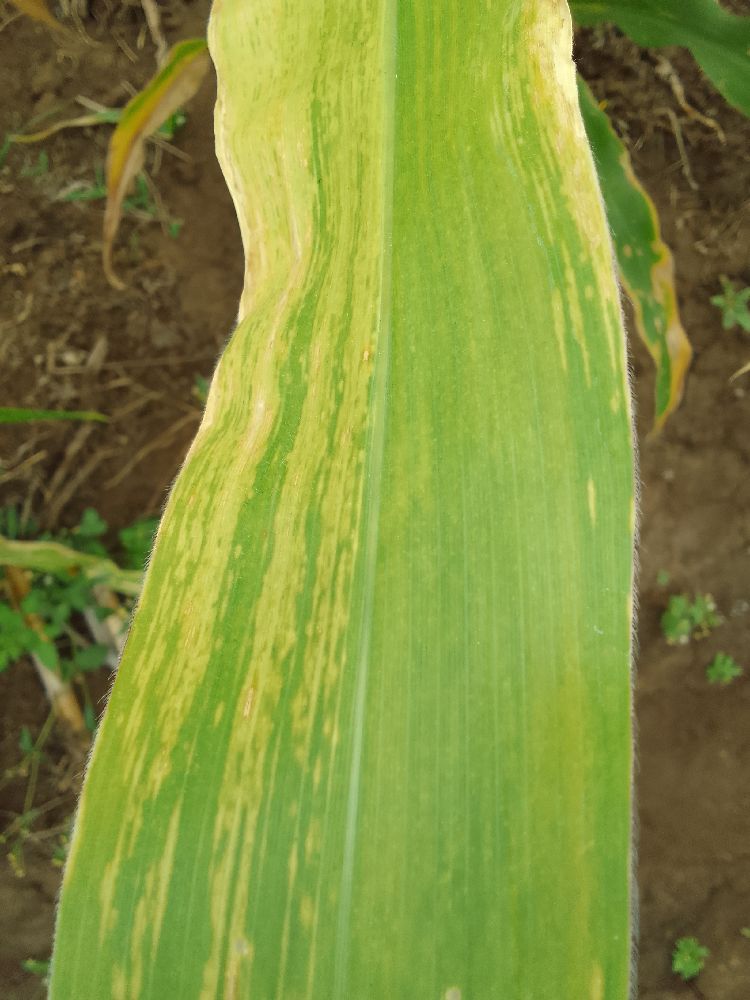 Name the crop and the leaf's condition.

maize, maize lethal necrosis
